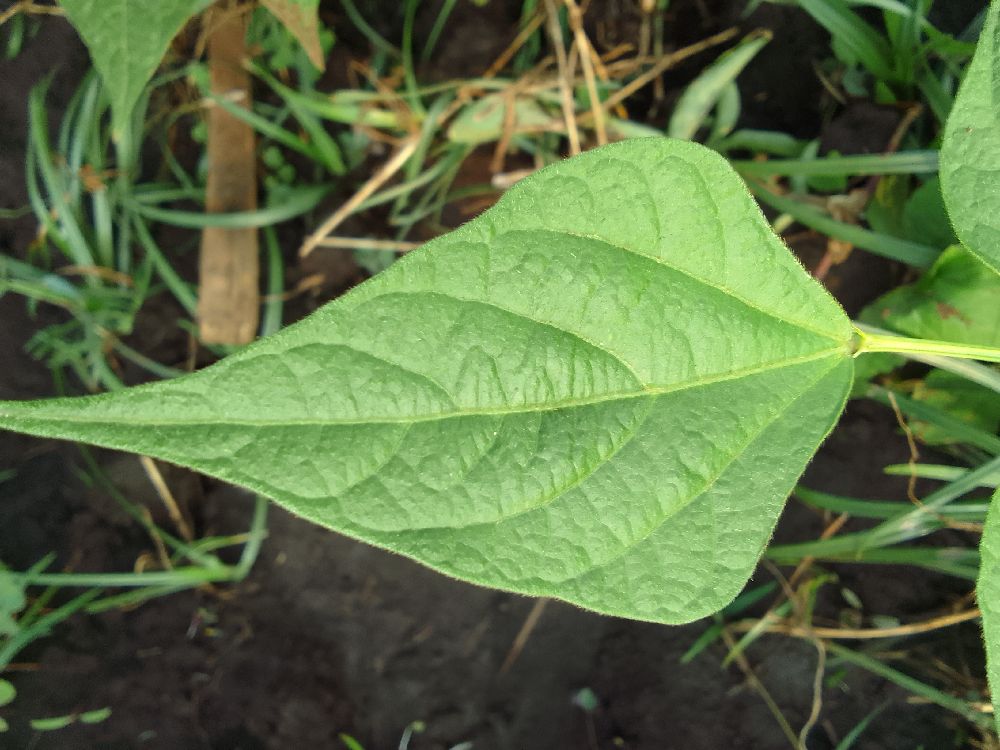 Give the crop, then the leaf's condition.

common bean, healthy
